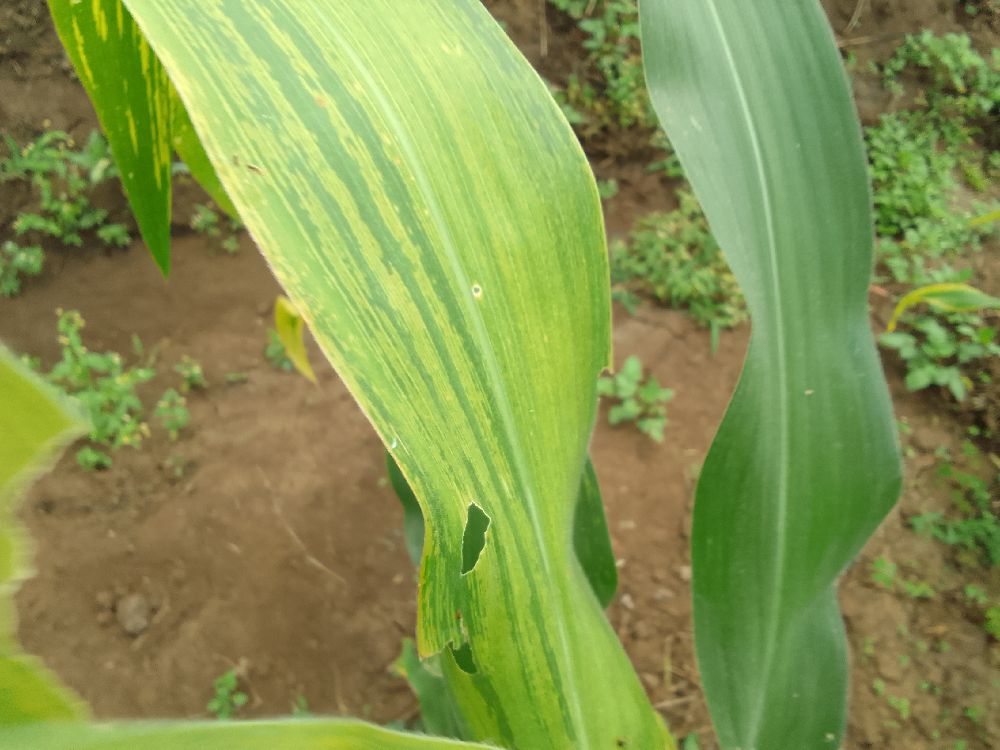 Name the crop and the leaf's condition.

maize, maize lethal necrosis
